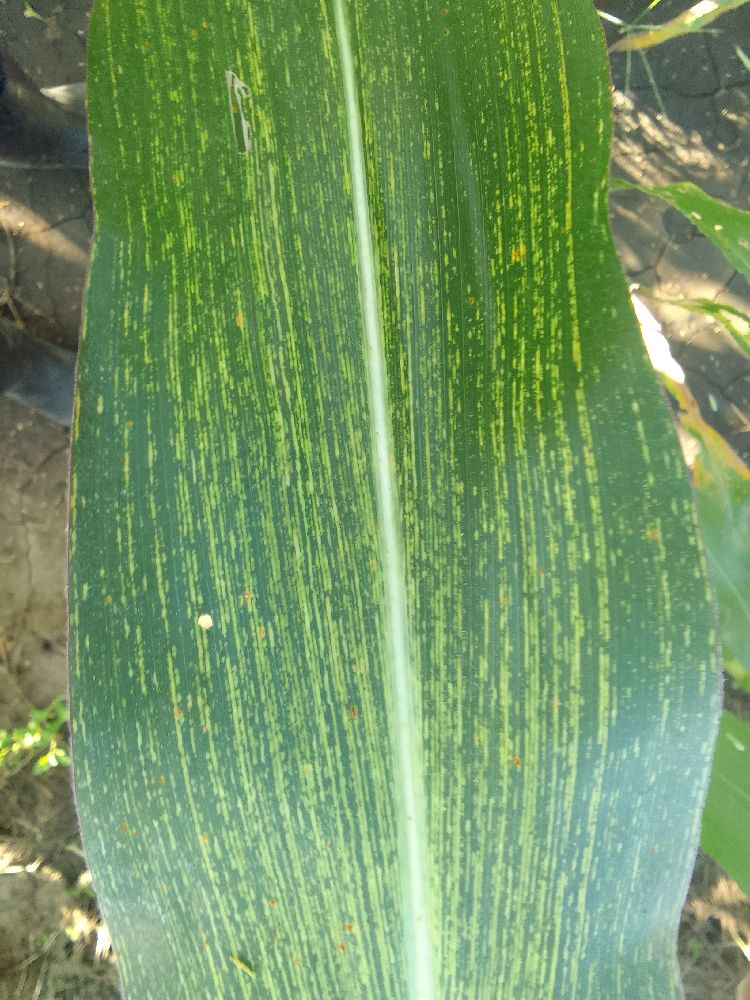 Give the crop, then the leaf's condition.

maize, maize streak virus
